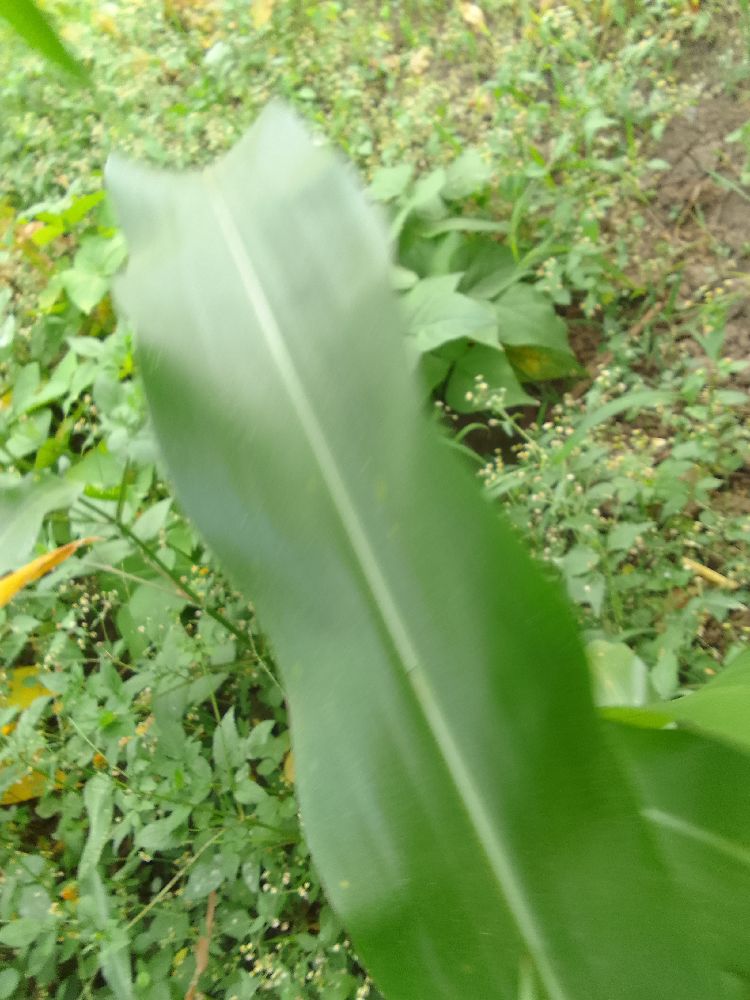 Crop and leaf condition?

maize, healthy
